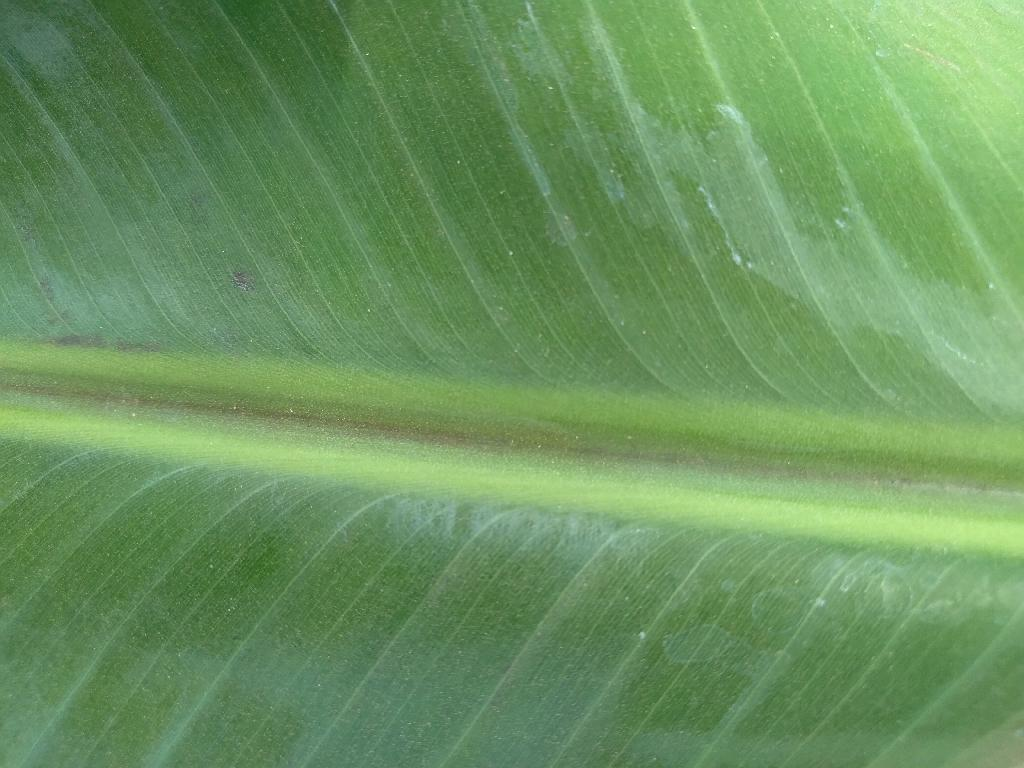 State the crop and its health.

banana, healthy
